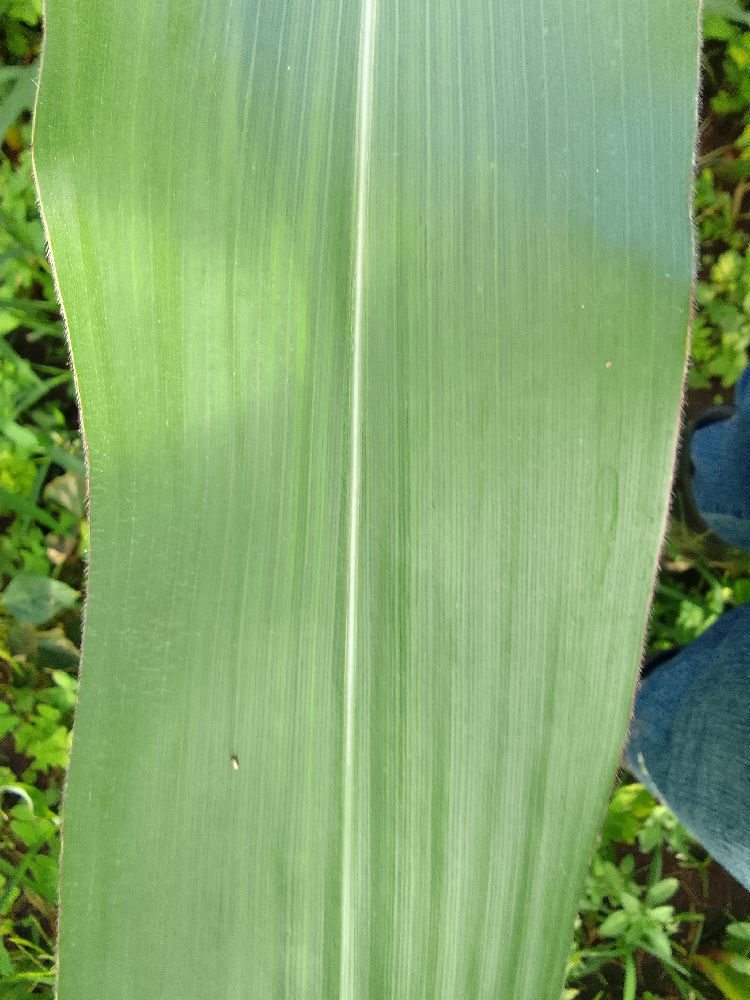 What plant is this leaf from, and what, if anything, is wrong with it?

maize, healthy
